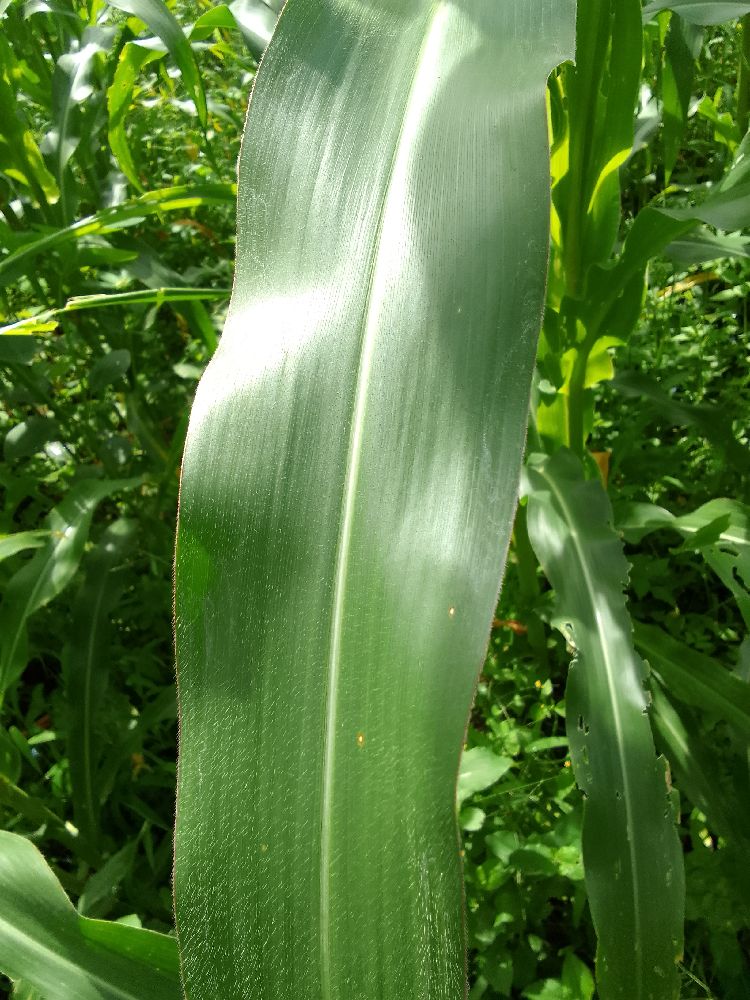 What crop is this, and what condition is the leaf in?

maize, healthy
